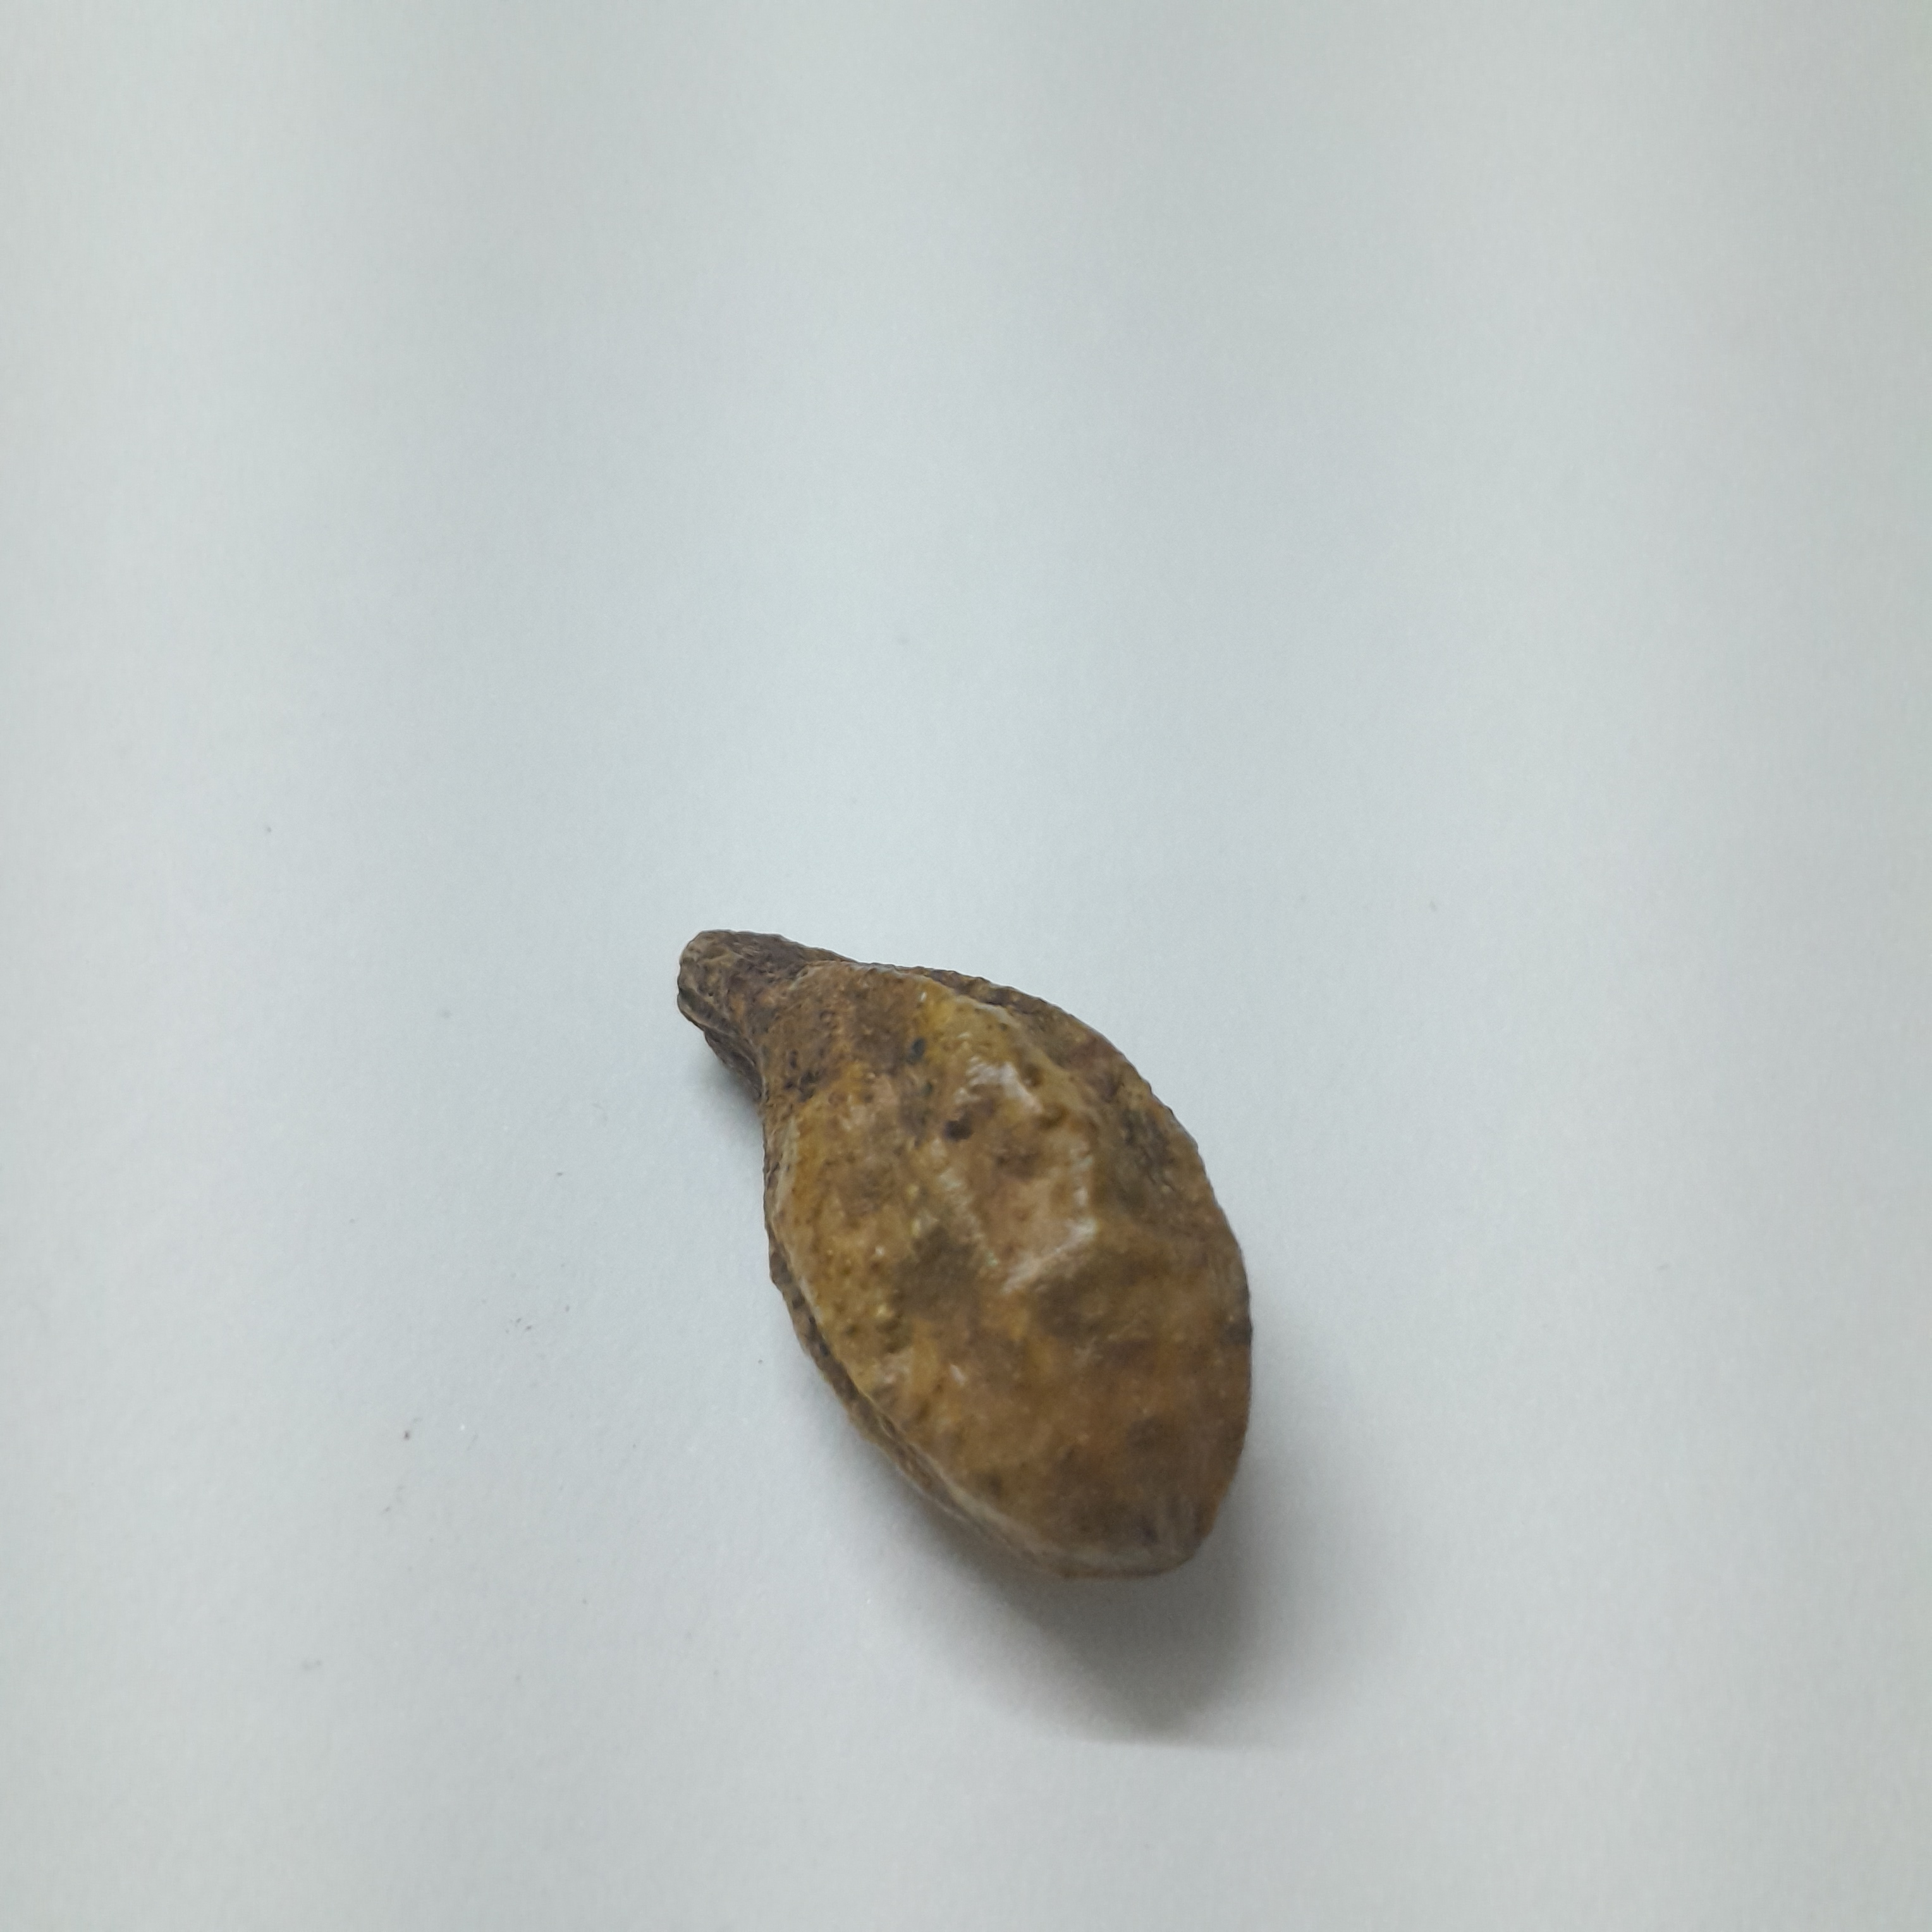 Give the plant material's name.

hirdaa
